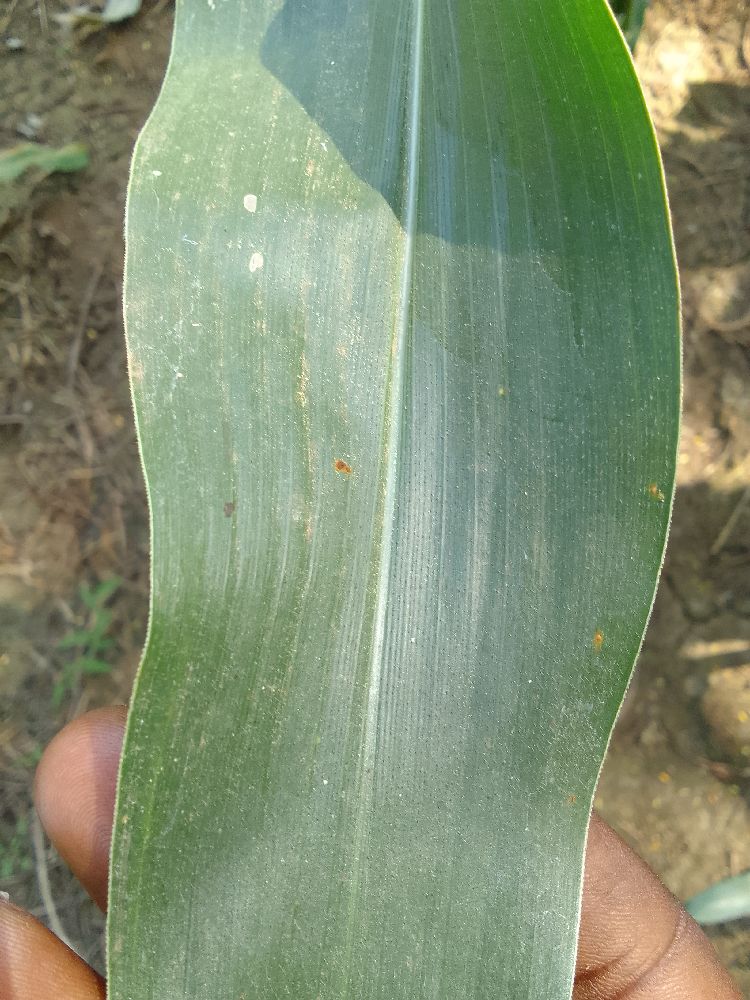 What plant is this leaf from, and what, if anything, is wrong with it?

maize, healthy
